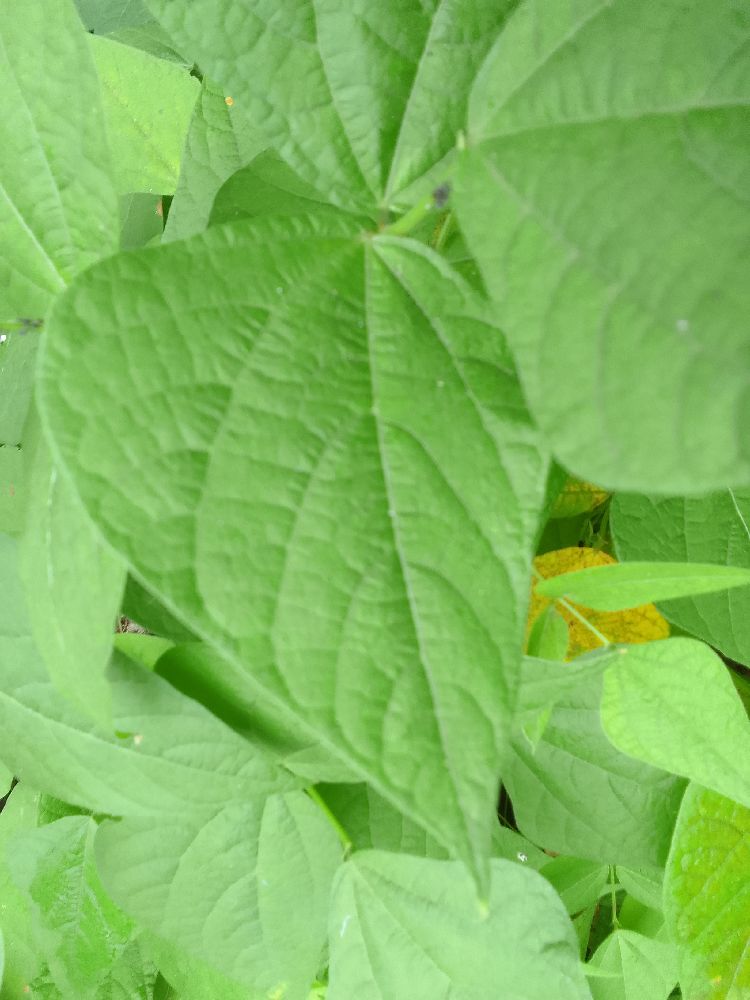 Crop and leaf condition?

common bean, healthy
